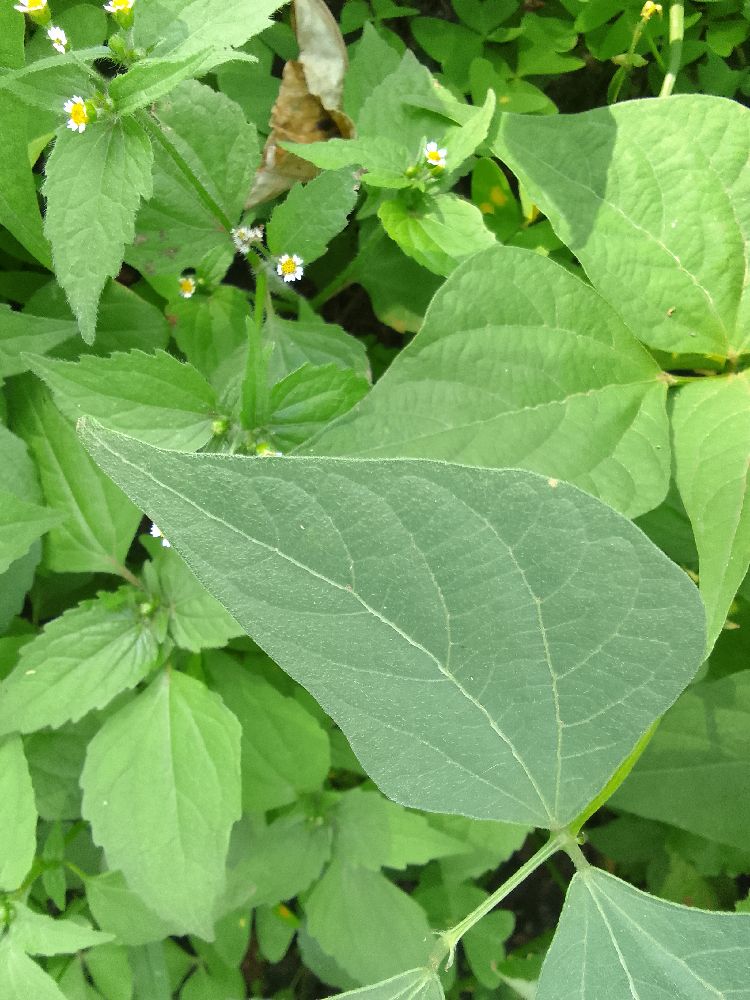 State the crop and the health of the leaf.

common bean, healthy
